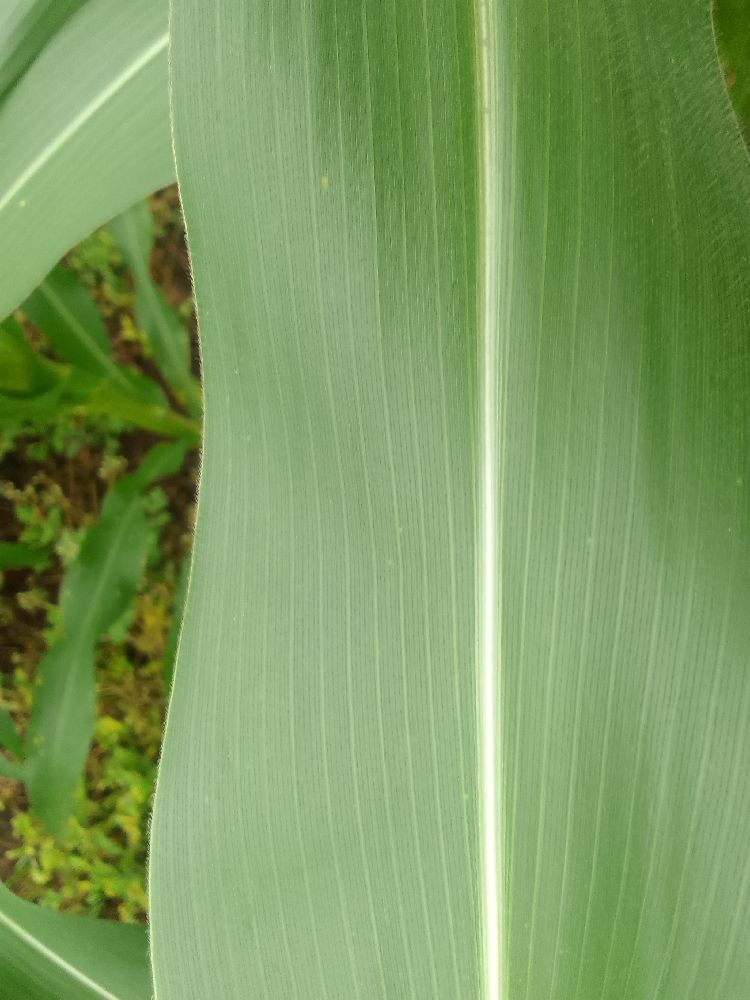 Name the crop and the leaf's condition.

maize, healthy
